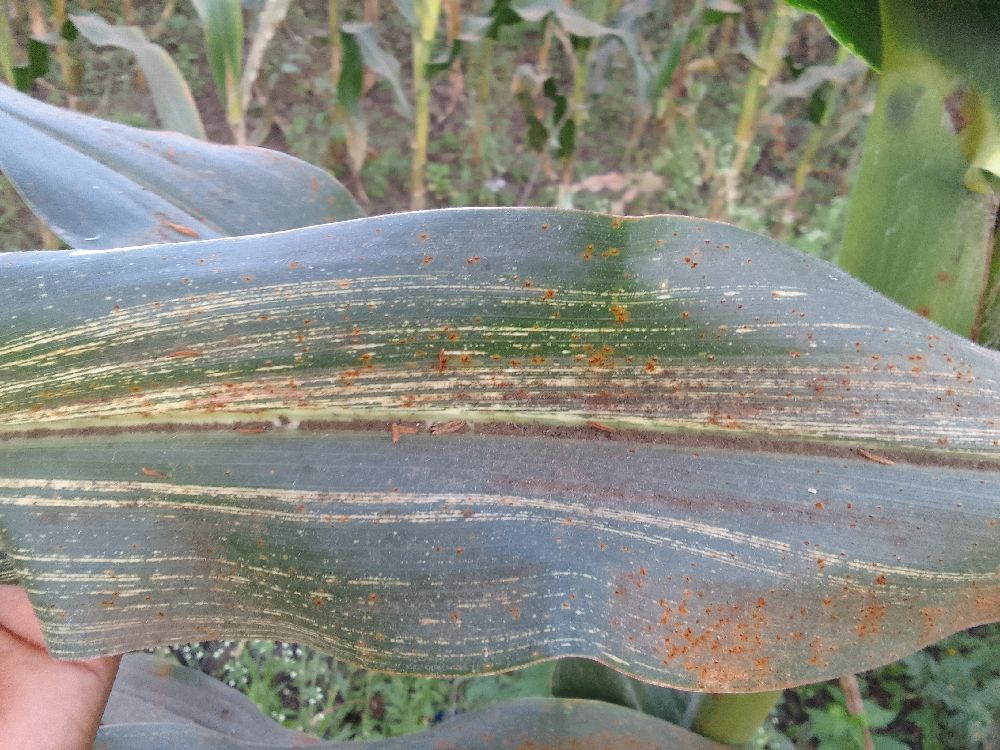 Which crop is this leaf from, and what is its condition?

maize, maize streak virus
